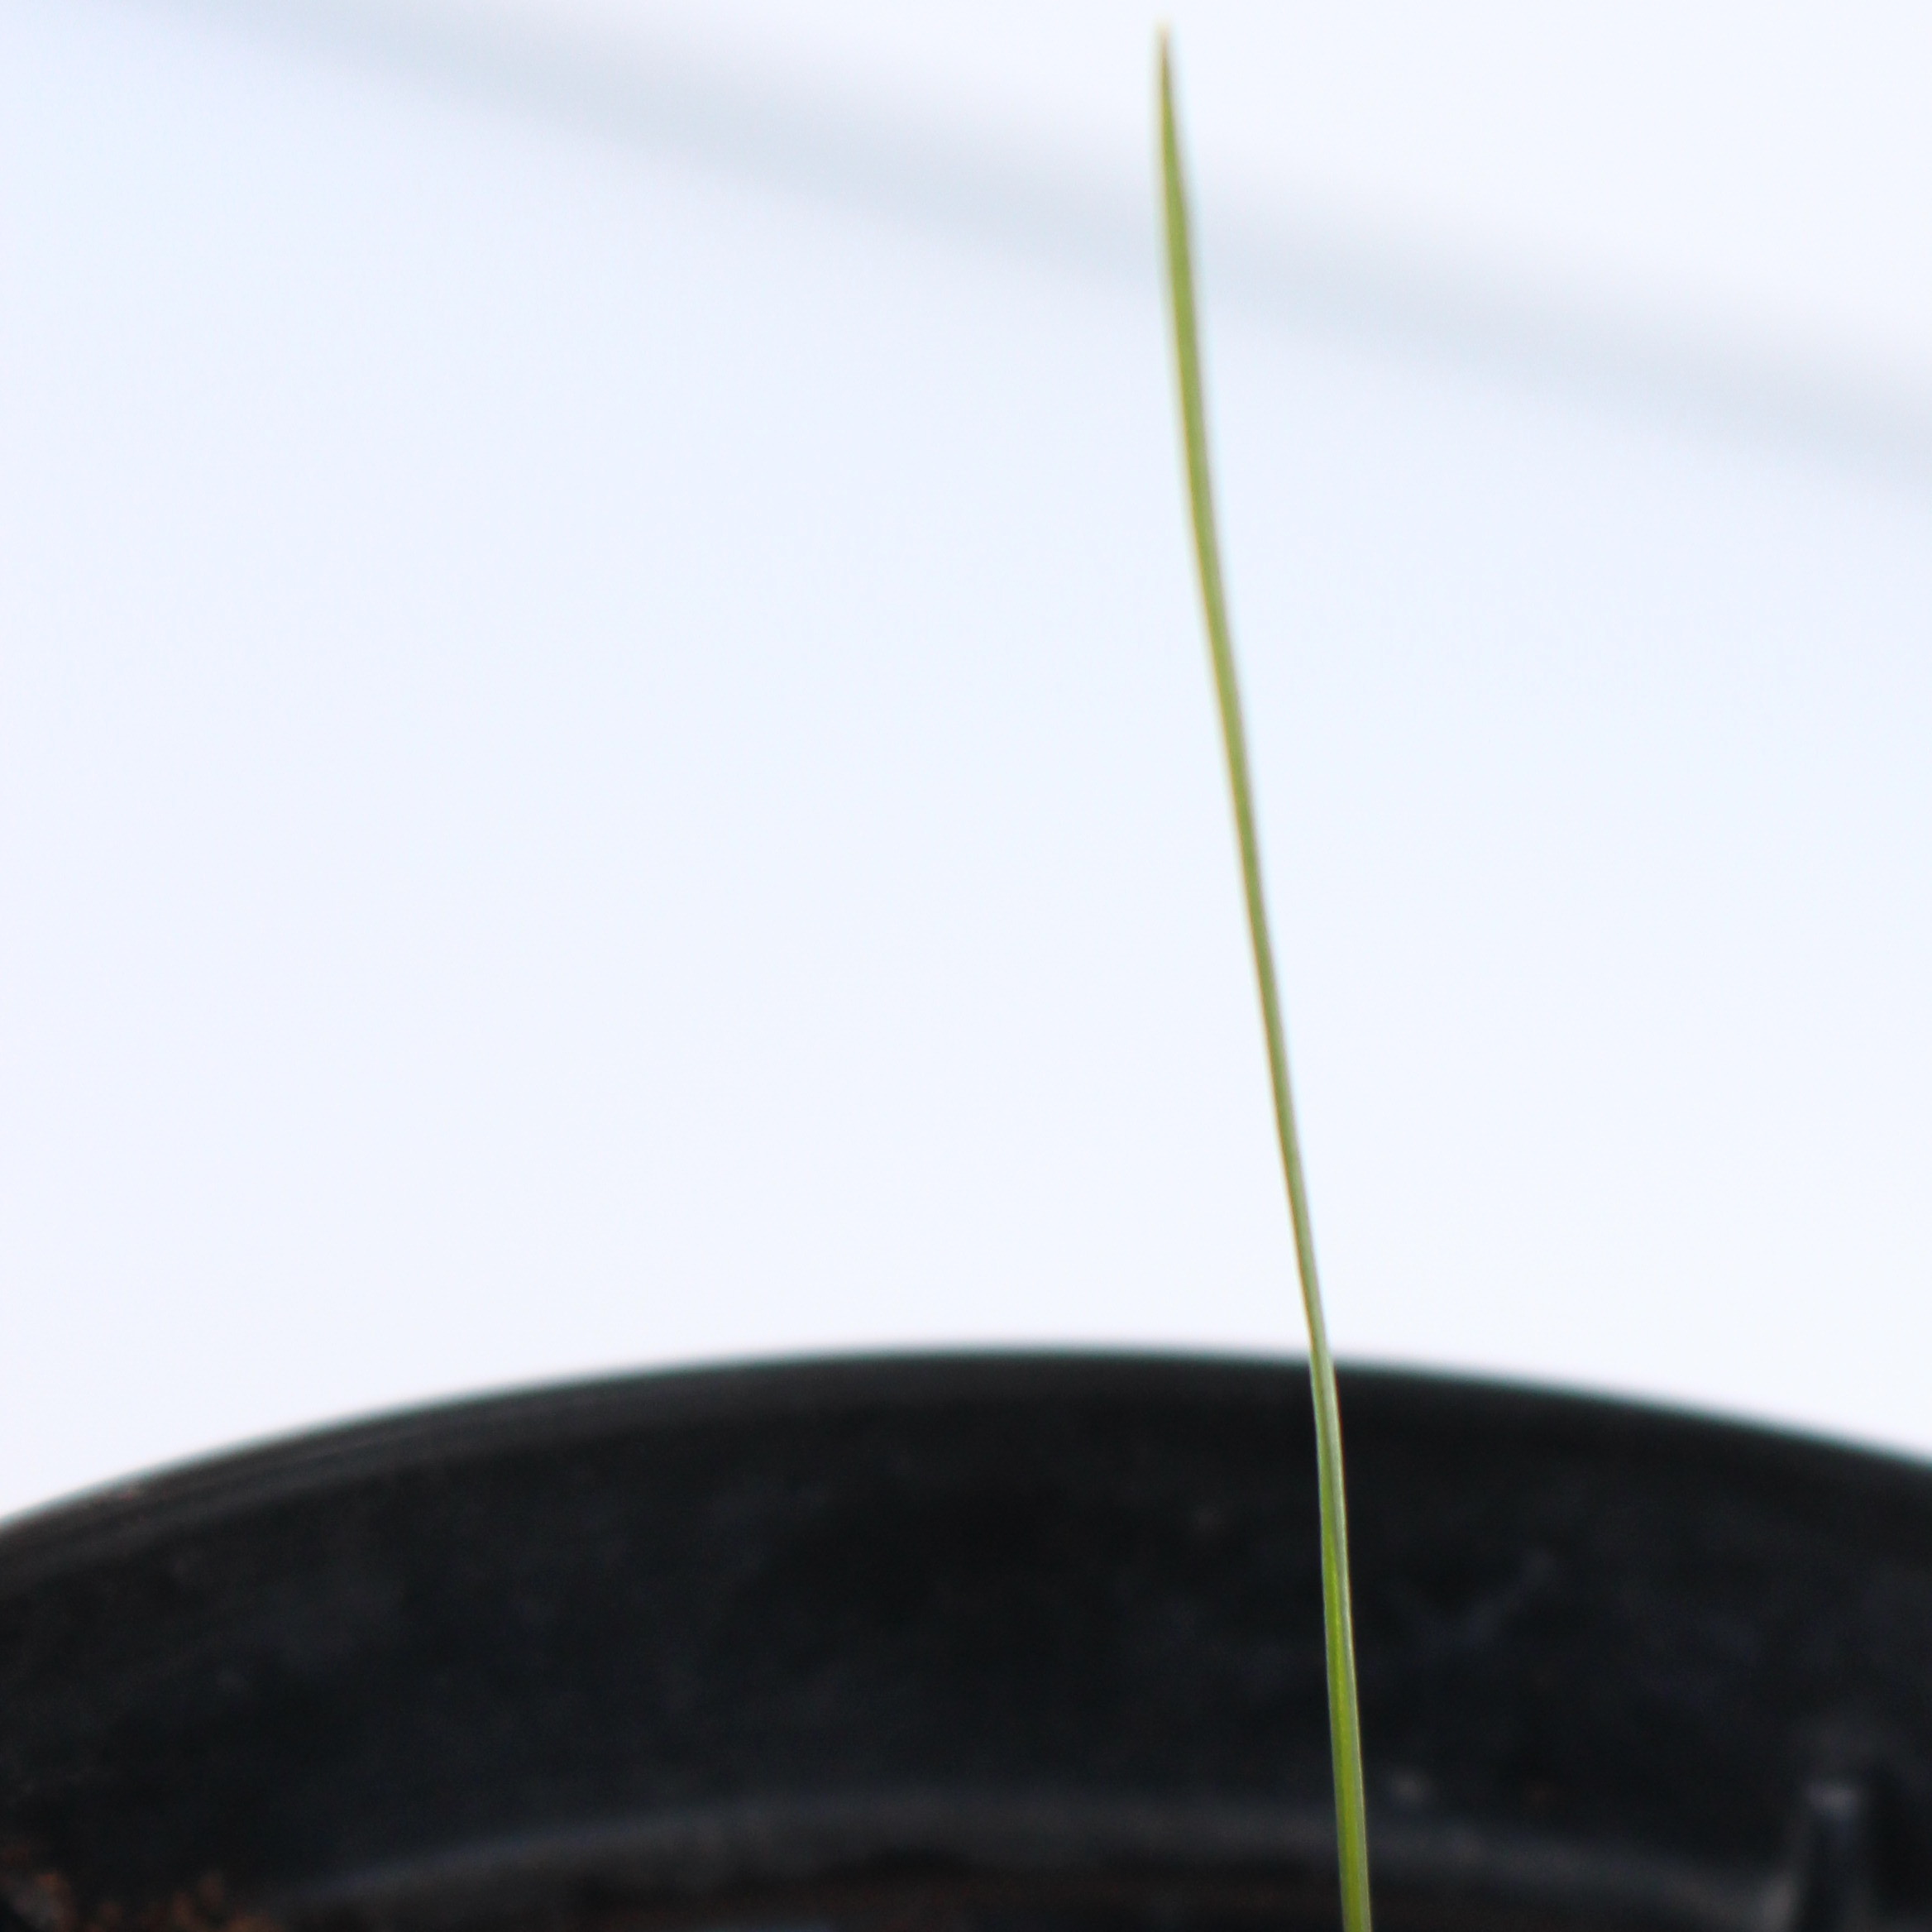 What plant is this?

Lolium multiflorum
